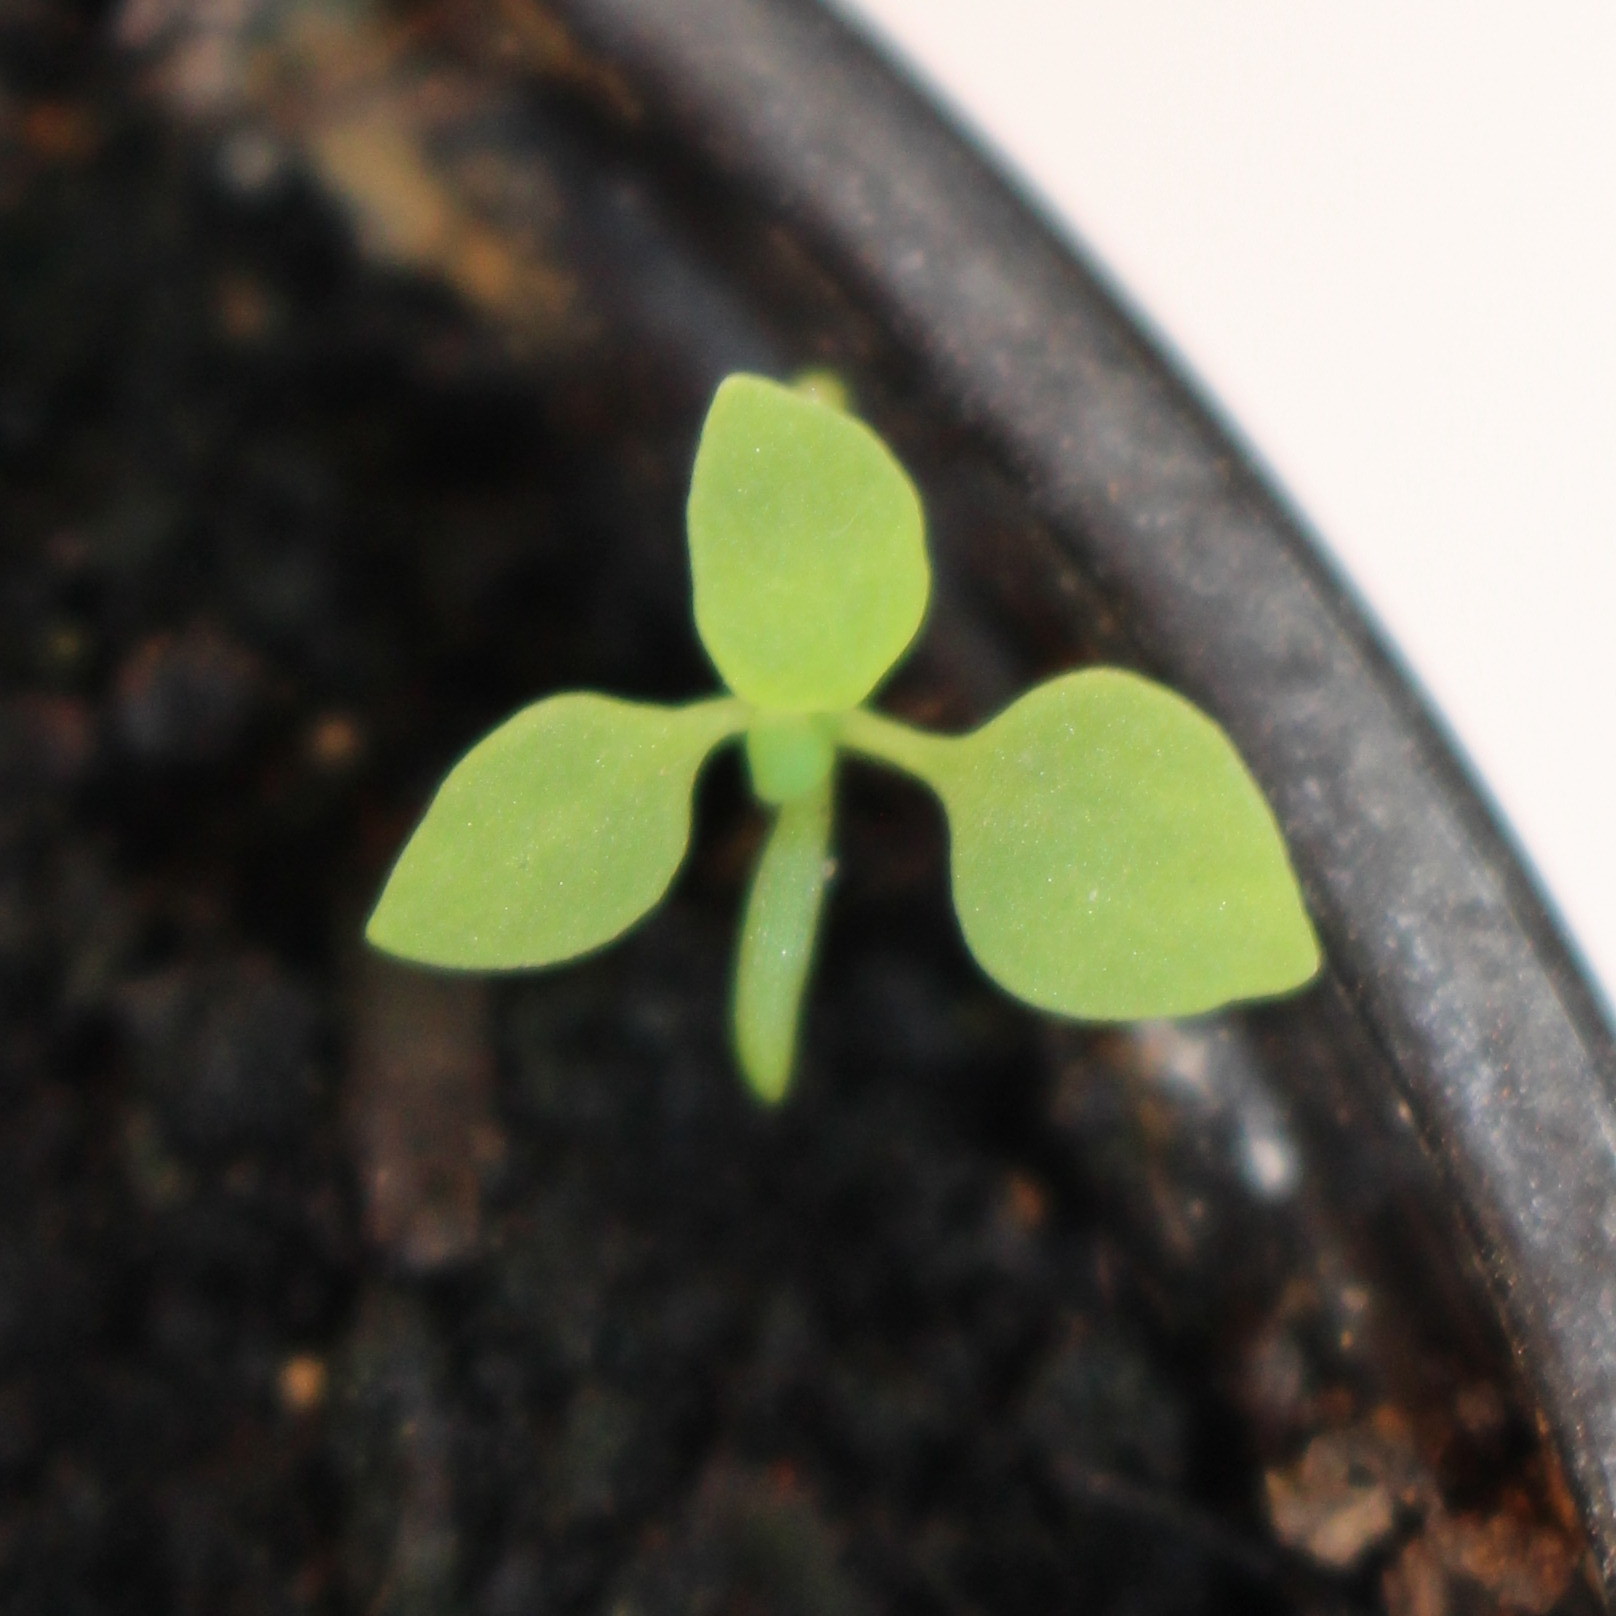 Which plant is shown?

Papaver rhoeas
